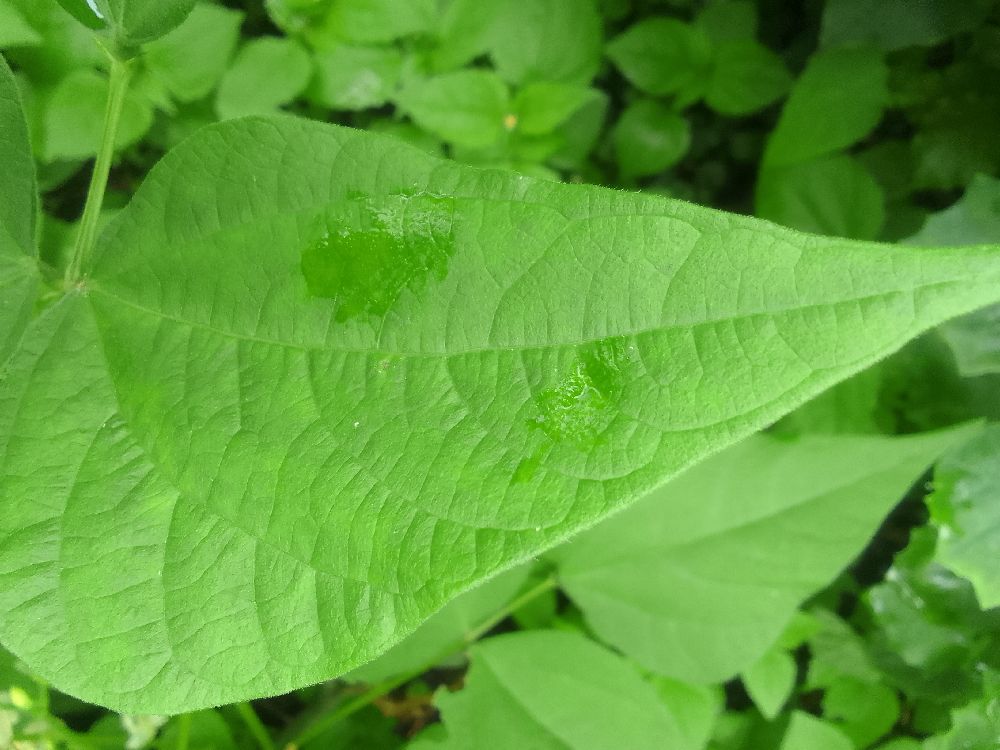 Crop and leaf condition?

common bean, healthy
